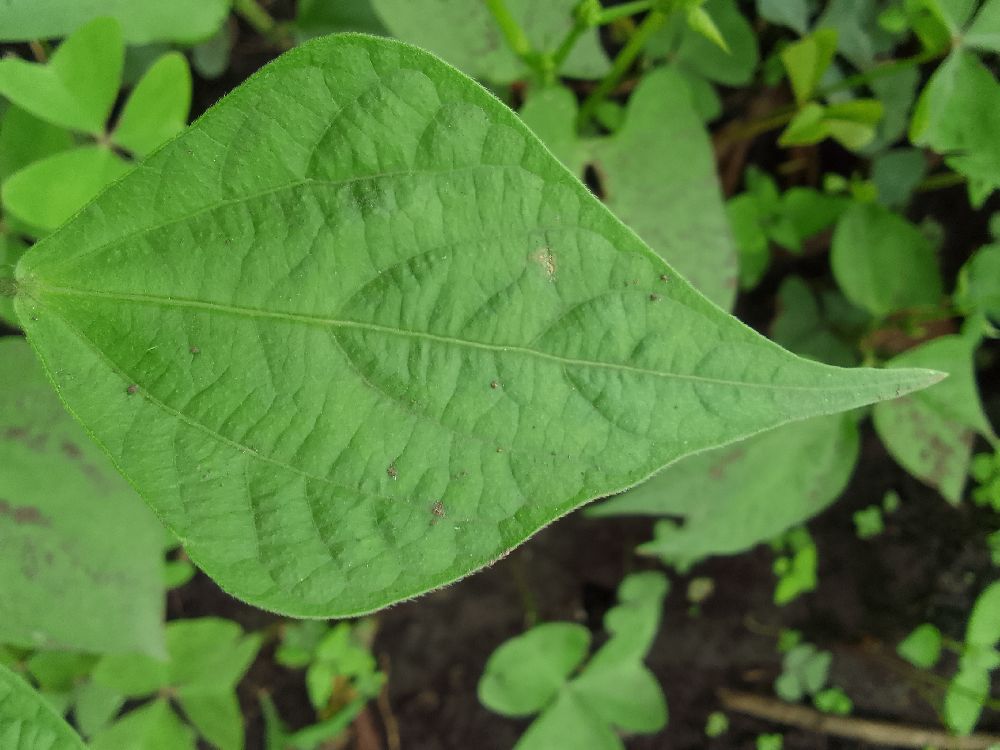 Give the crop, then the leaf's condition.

common bean, healthy
